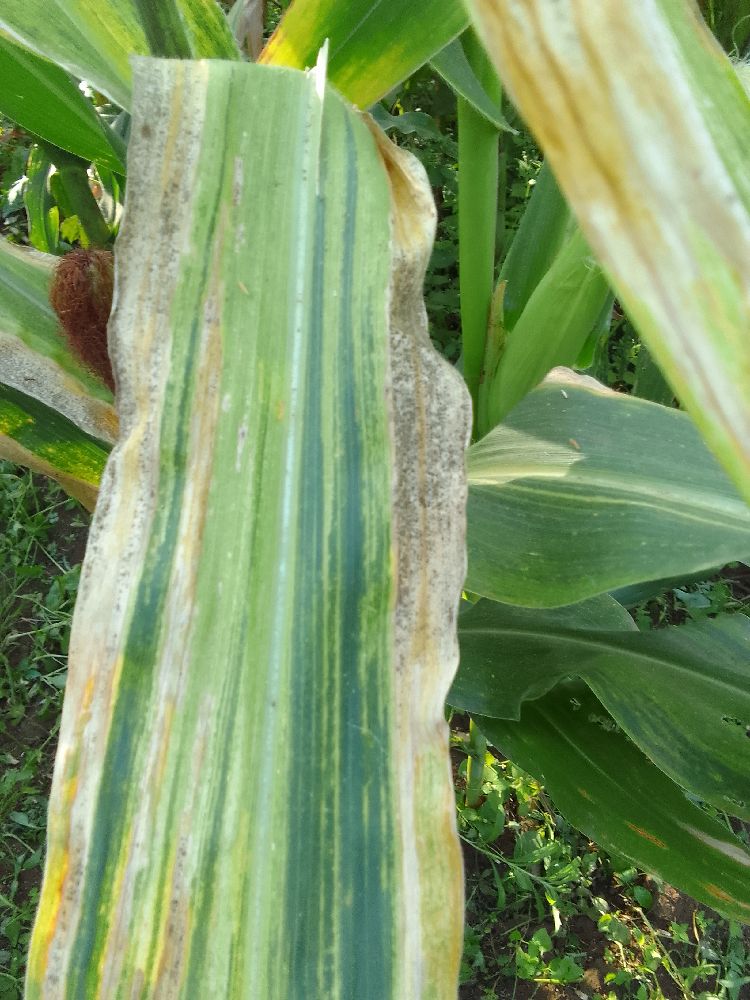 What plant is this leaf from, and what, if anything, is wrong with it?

maize, maize lethal necrosis
